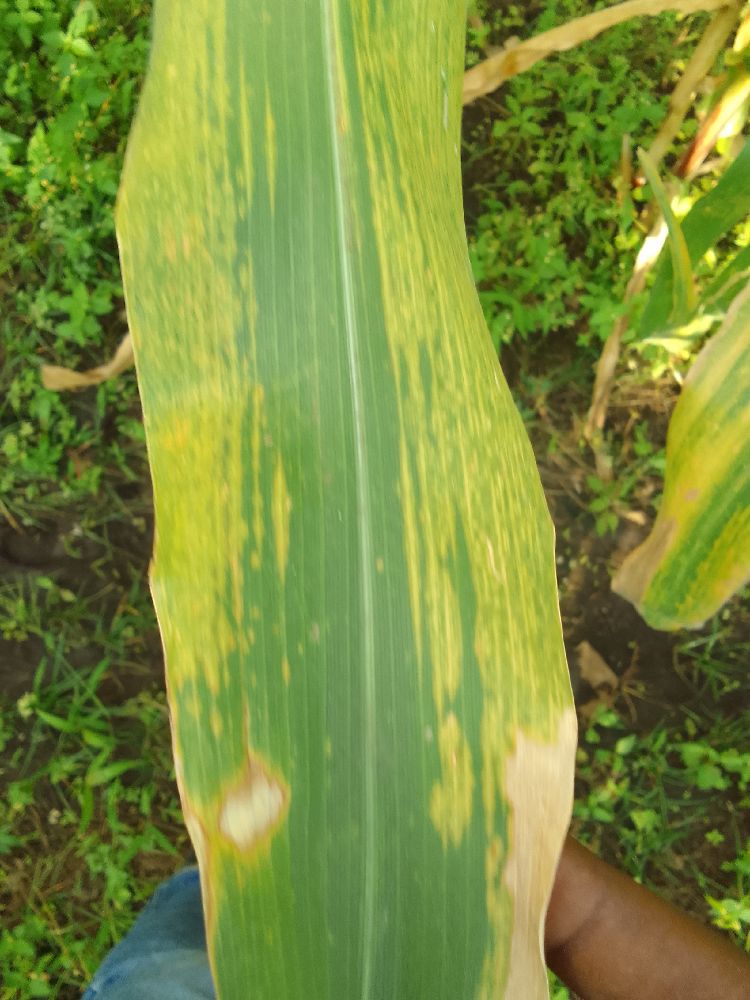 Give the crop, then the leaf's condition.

maize, maize lethal necrosis
